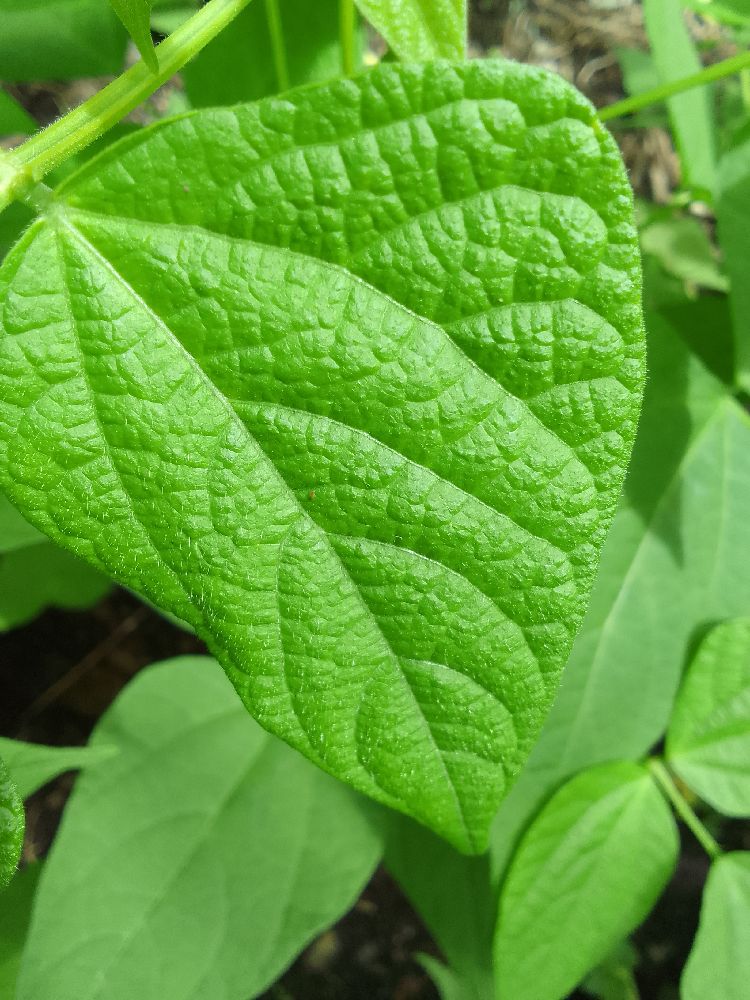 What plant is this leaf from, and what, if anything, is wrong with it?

common bean, healthy
